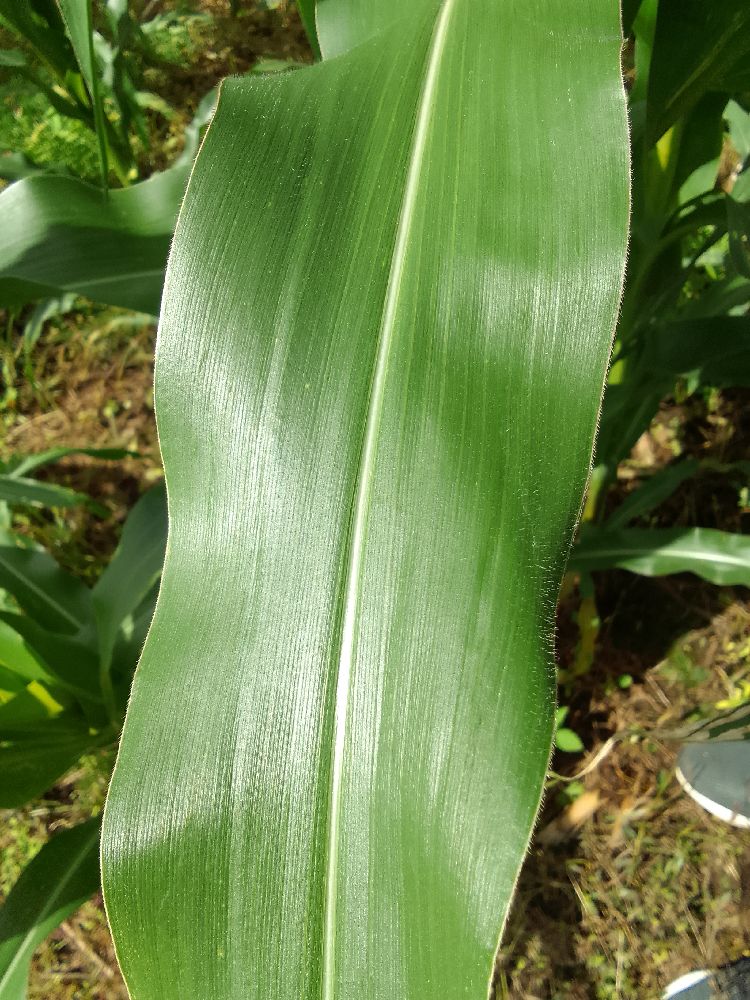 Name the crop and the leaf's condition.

maize, healthy
